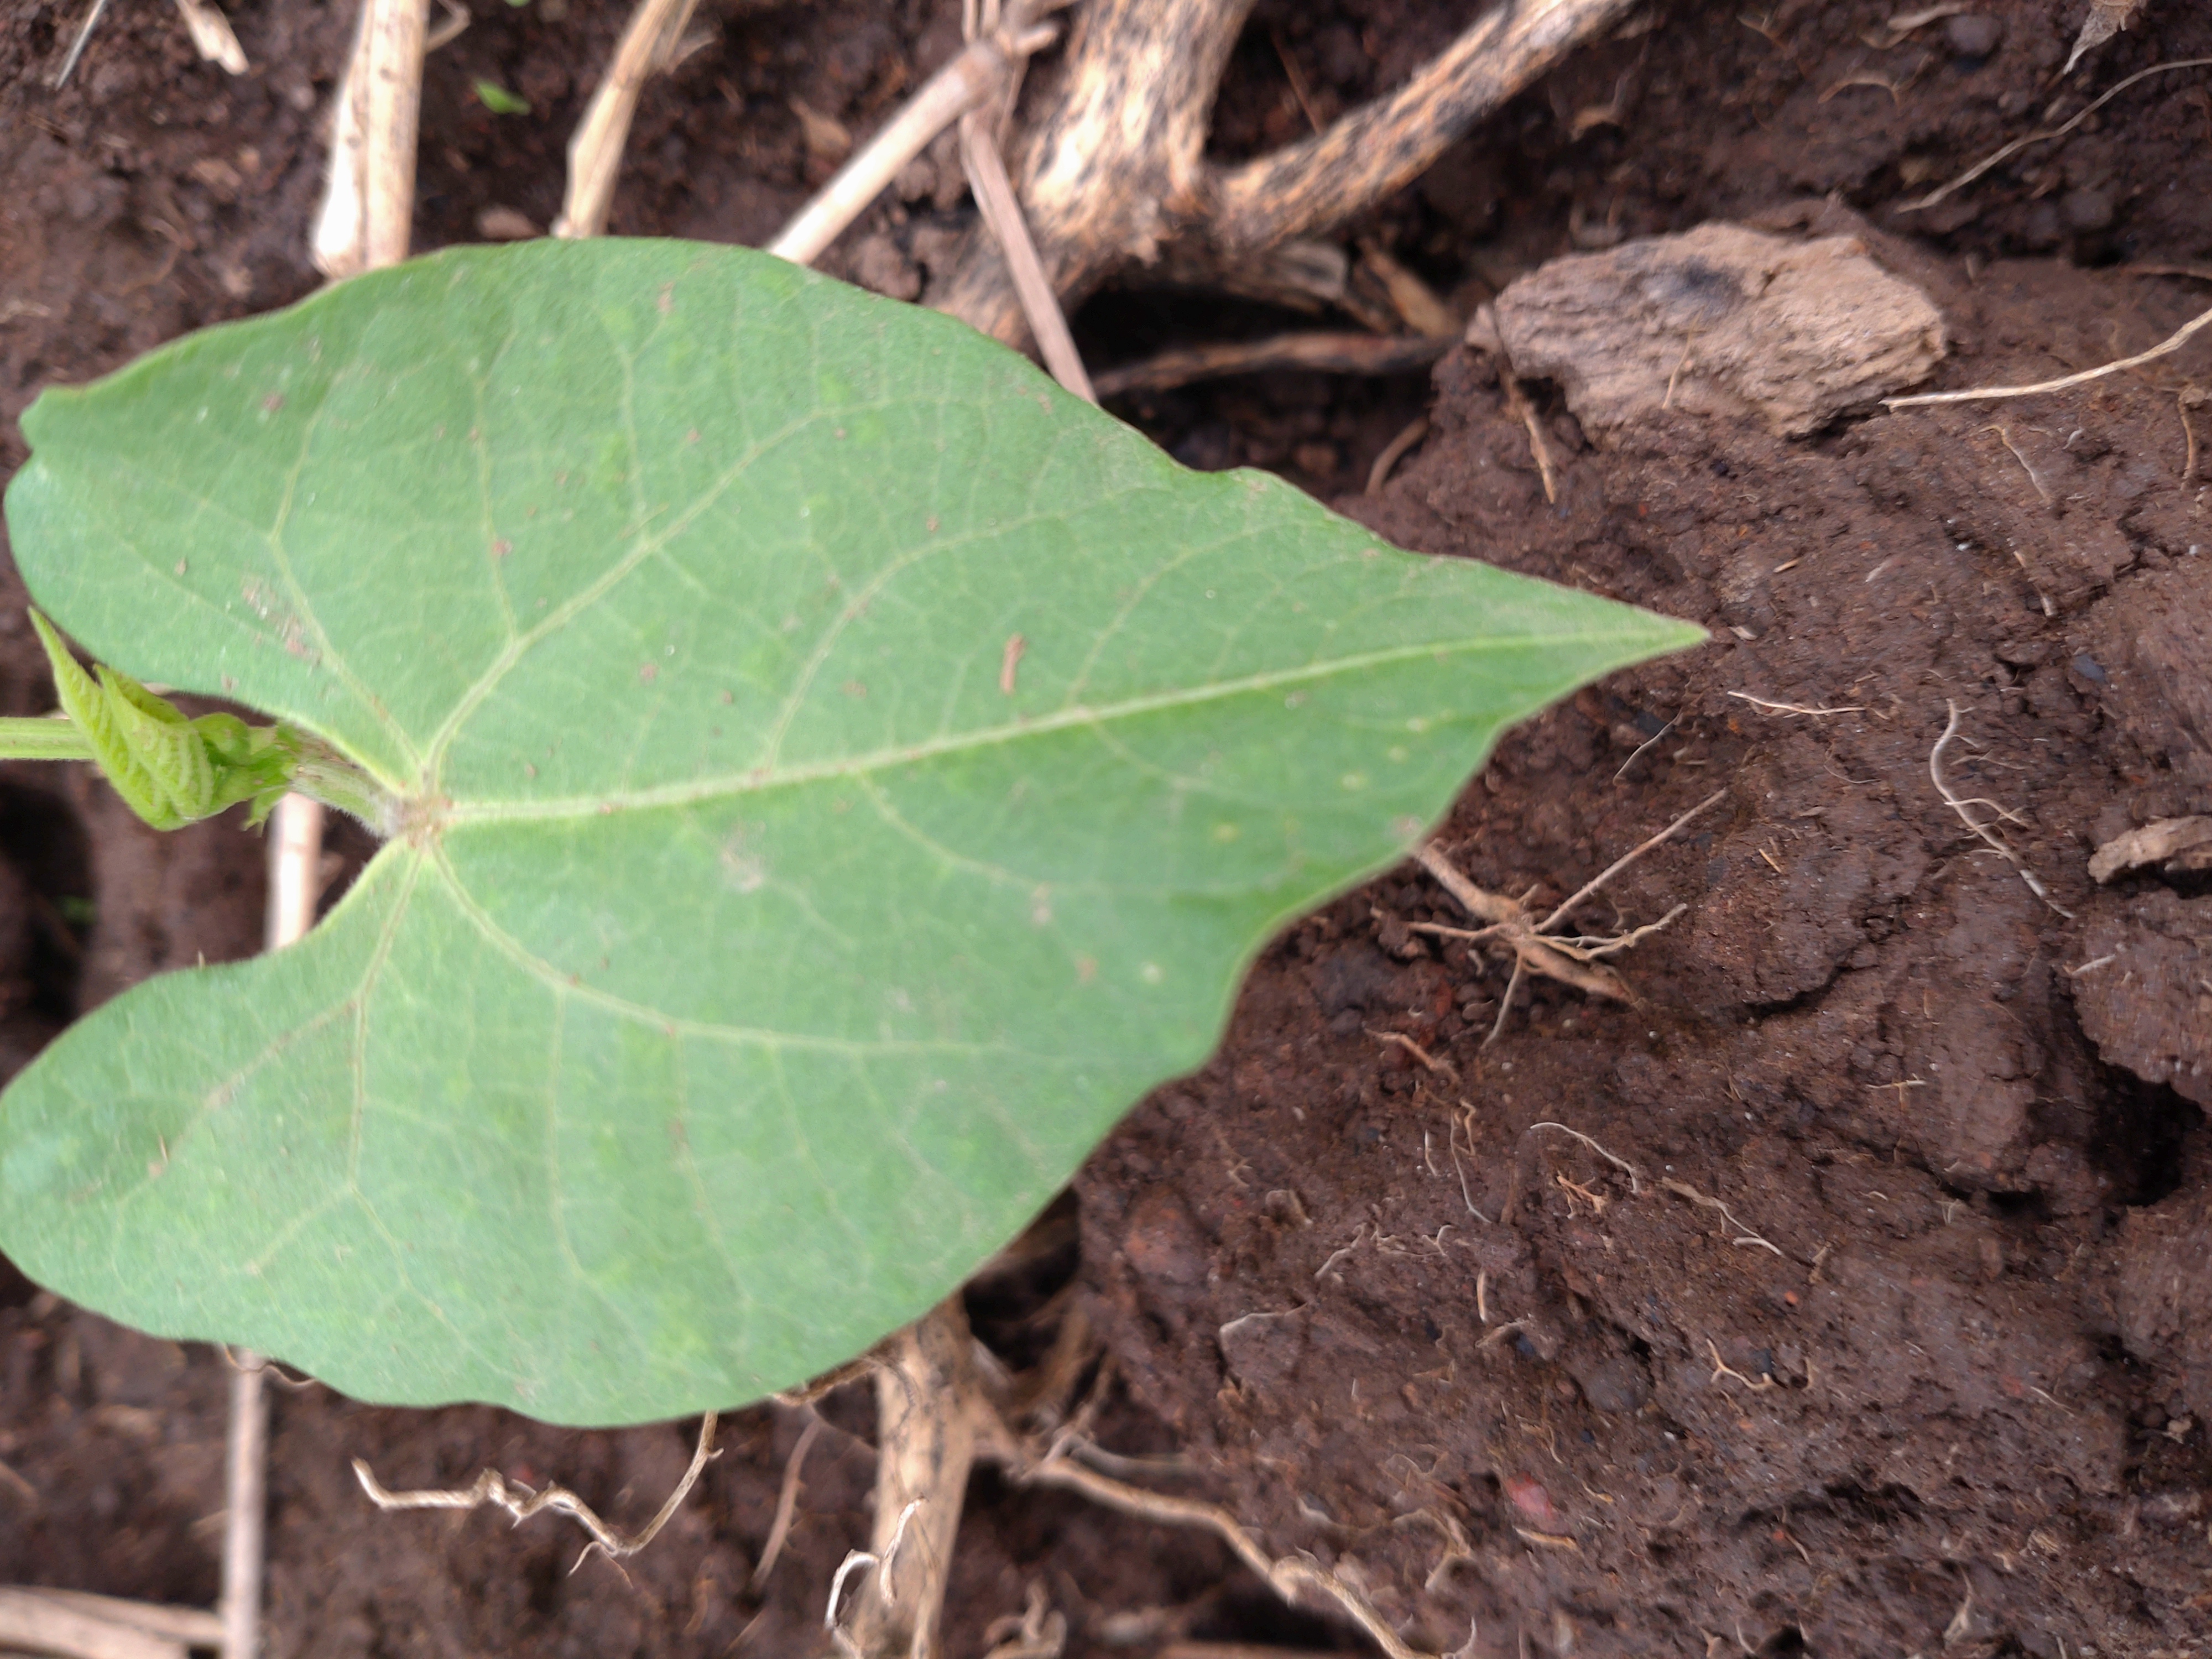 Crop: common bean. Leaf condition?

healthy
